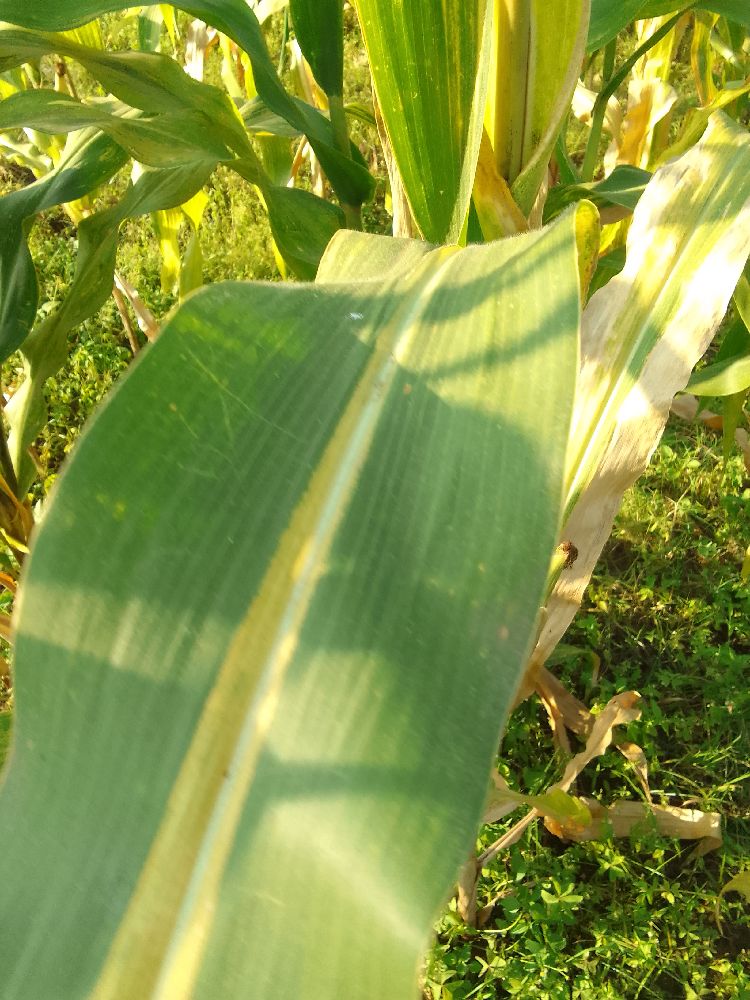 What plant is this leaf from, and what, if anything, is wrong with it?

maize, maize lethal necrosis
